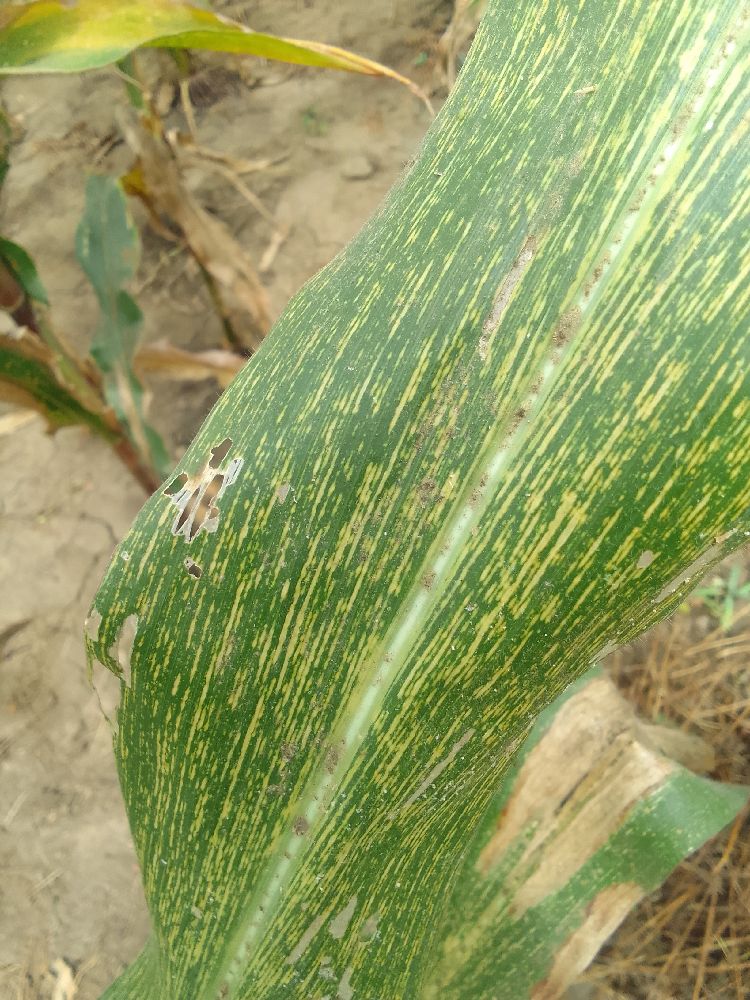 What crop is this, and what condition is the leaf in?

maize, maize streak virus
